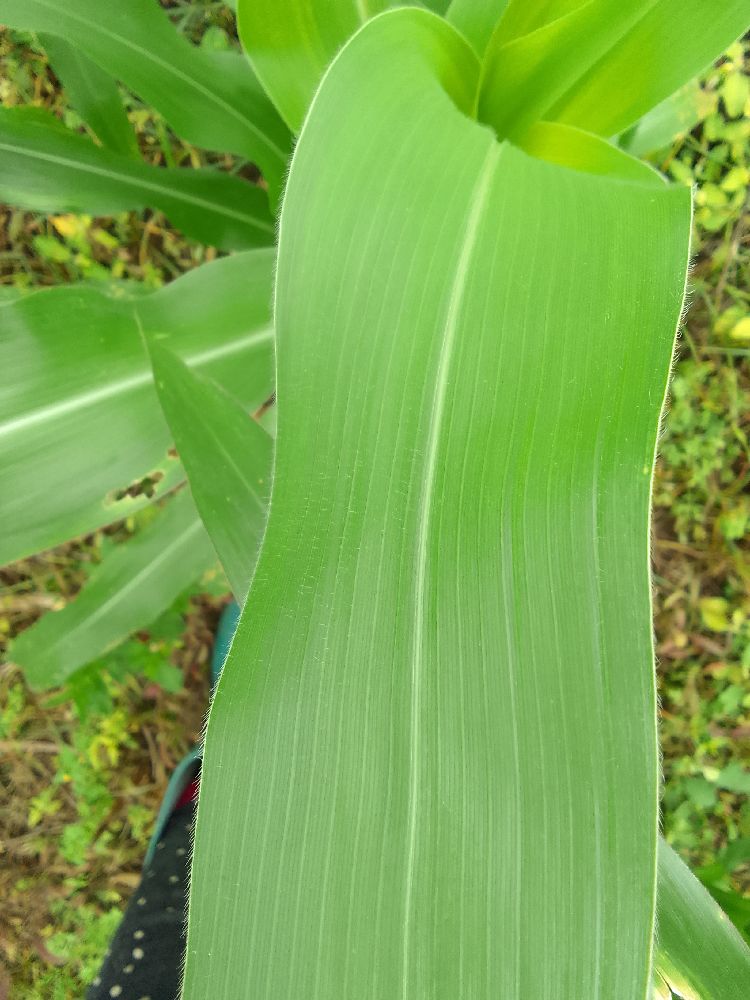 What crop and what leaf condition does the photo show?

maize, healthy
